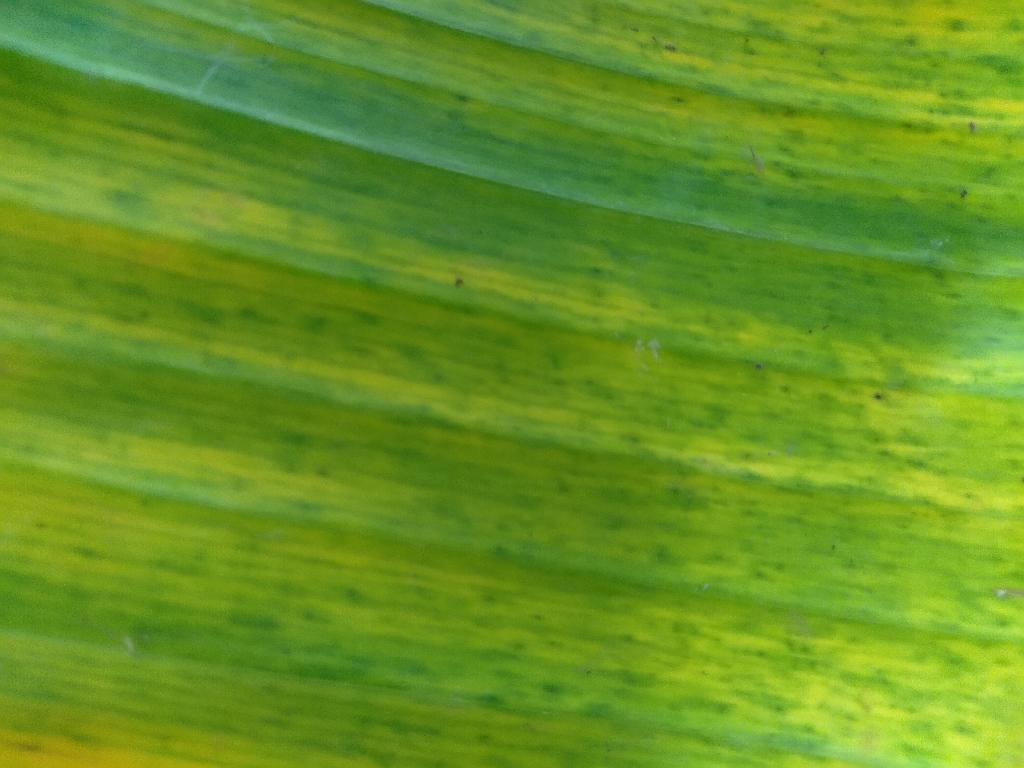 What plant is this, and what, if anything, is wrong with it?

banana, fusarium wilt race 1
